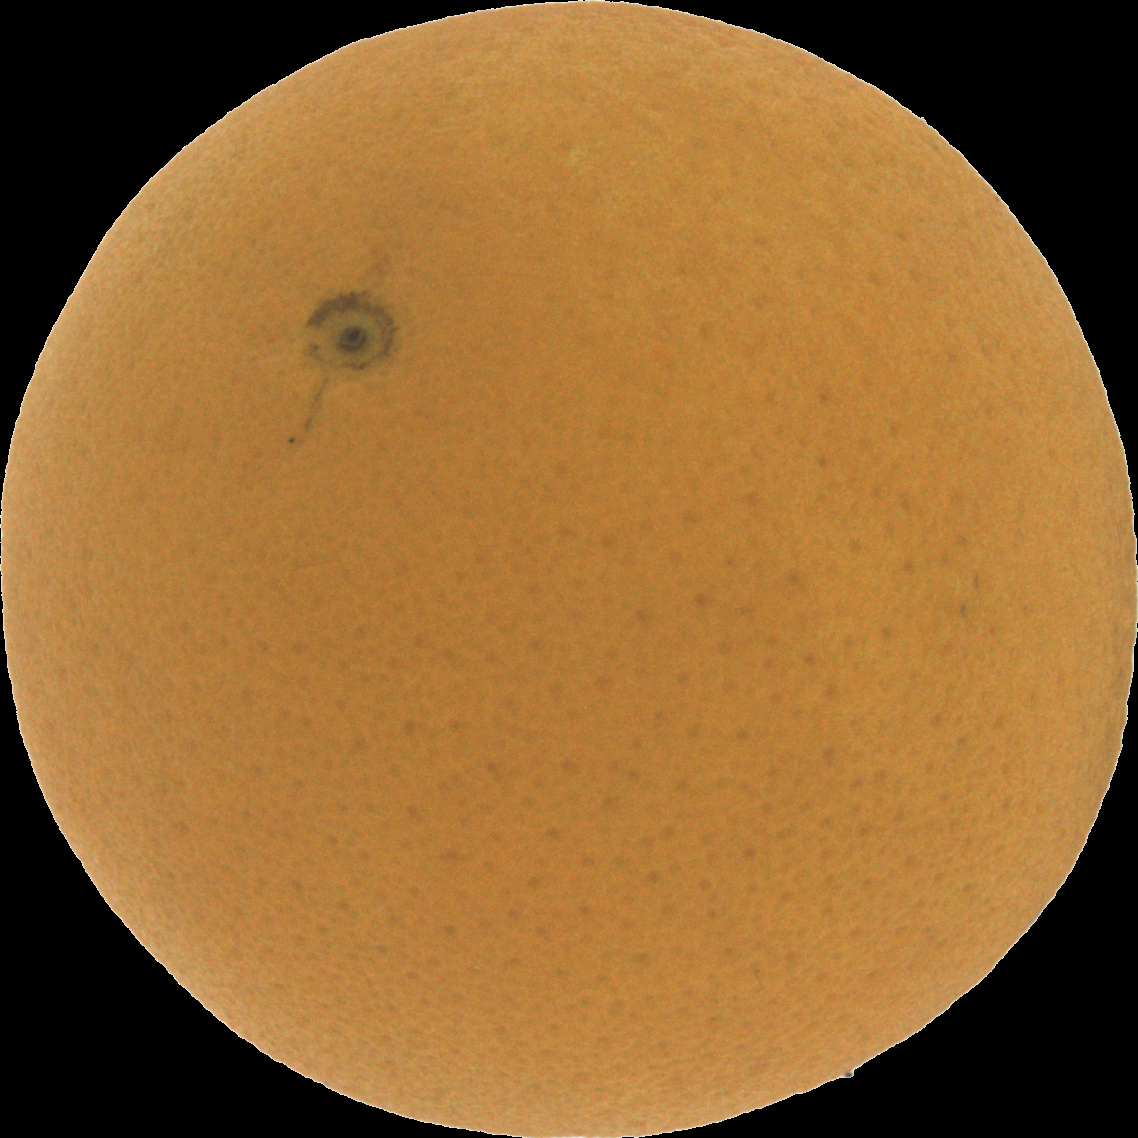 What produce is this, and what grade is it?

orange, good
